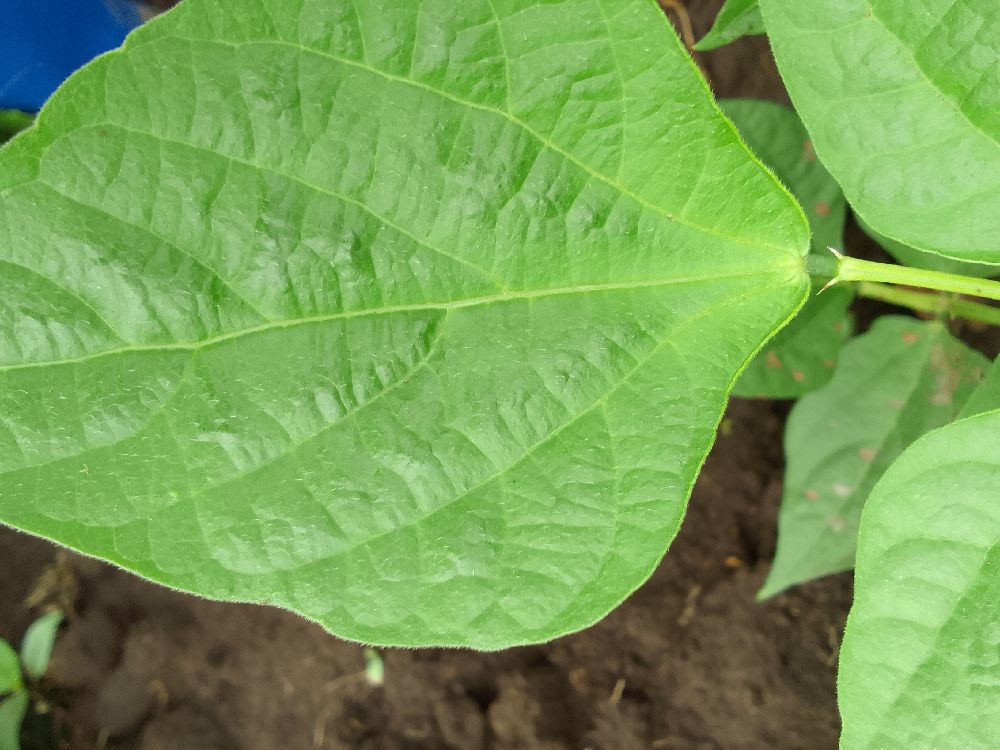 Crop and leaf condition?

common bean, healthy
